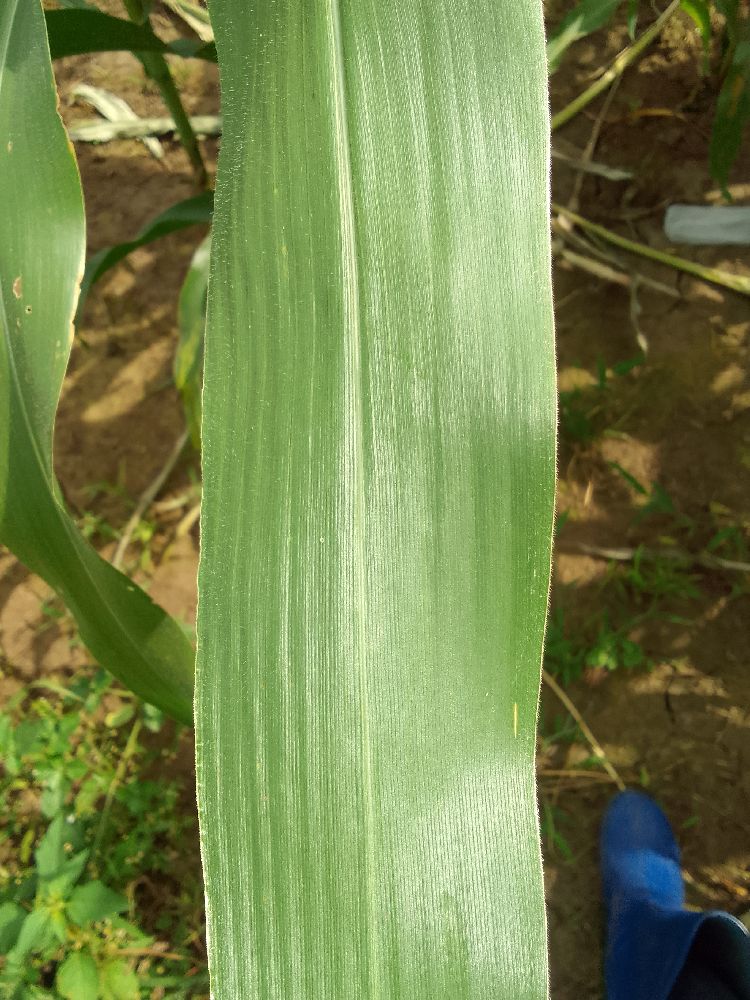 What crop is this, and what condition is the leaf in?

maize, healthy
